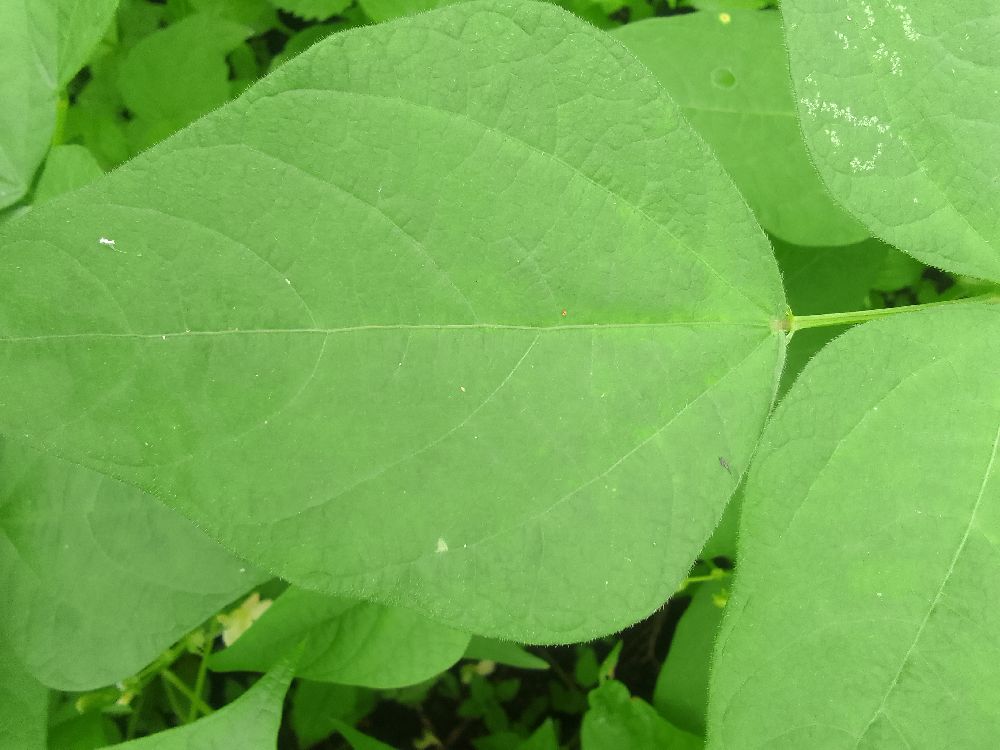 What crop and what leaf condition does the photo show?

common bean, healthy
